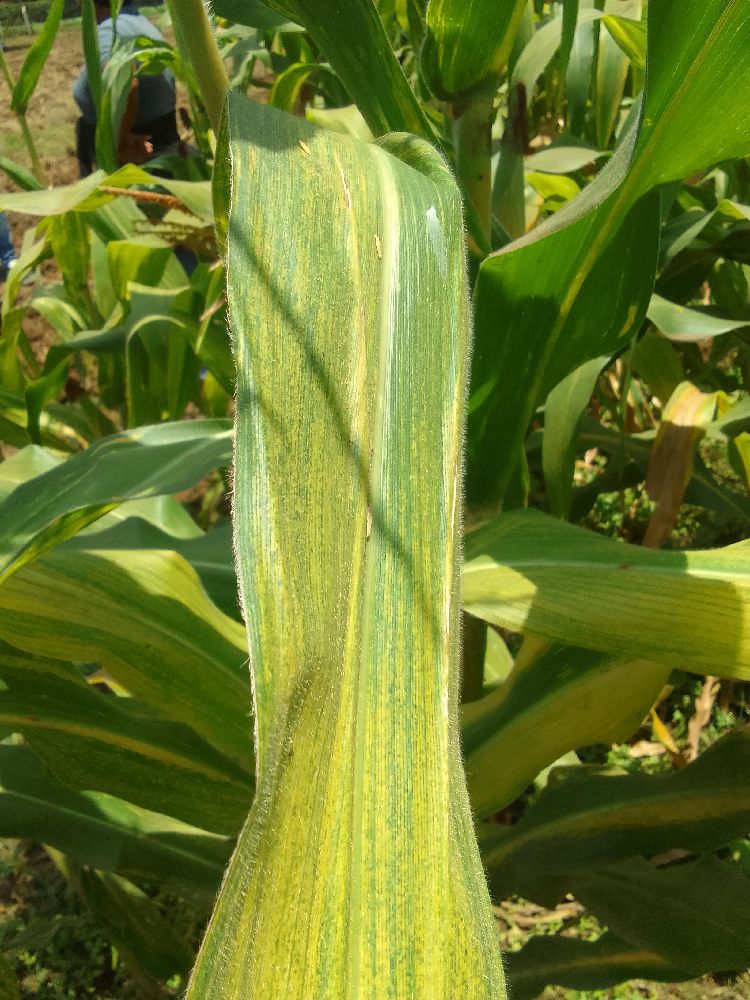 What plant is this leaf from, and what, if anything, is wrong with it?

maize, maize lethal necrosis
